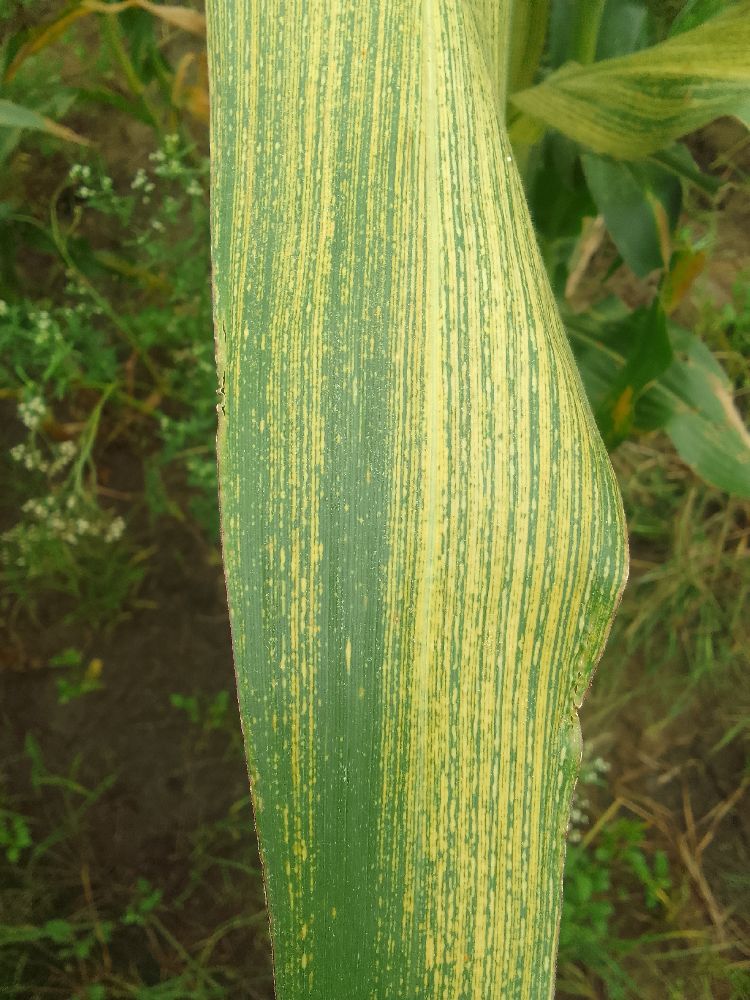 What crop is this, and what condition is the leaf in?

maize, maize streak virus
